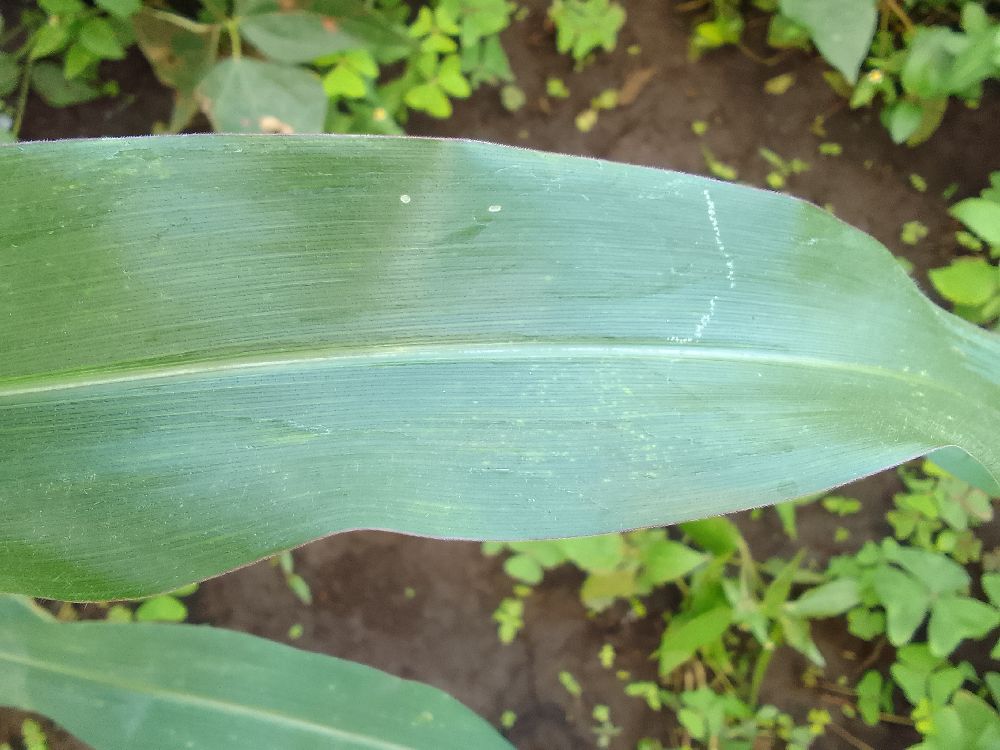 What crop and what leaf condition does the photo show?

maize, healthy
